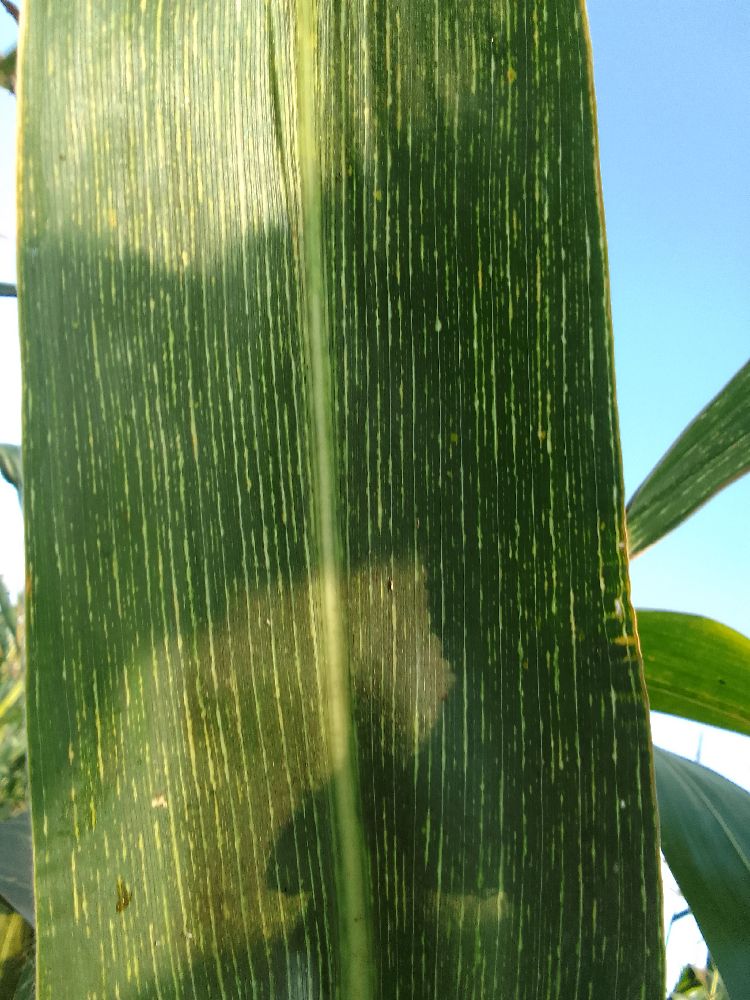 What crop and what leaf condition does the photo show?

maize, maize streak virus
